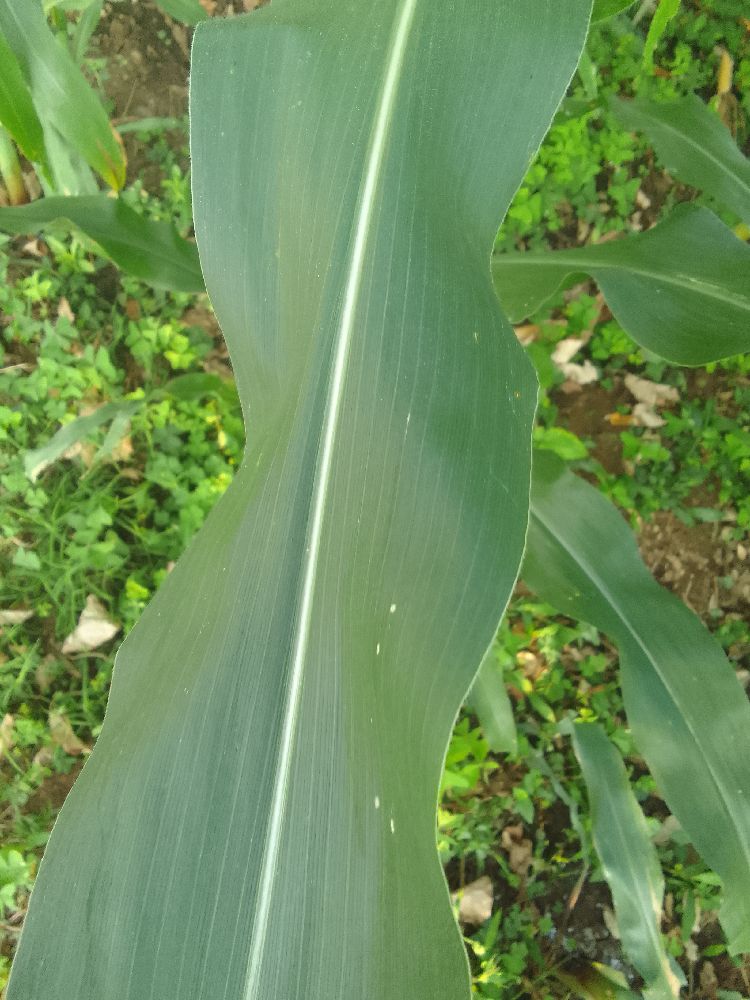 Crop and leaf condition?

maize, healthy
